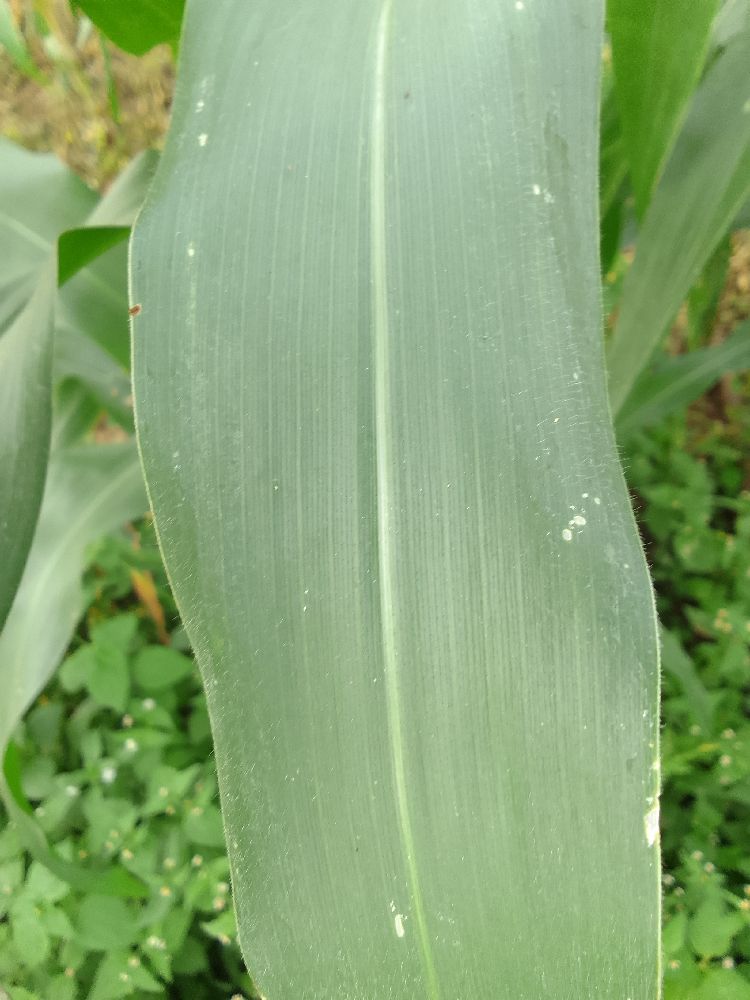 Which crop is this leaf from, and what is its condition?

maize, healthy
